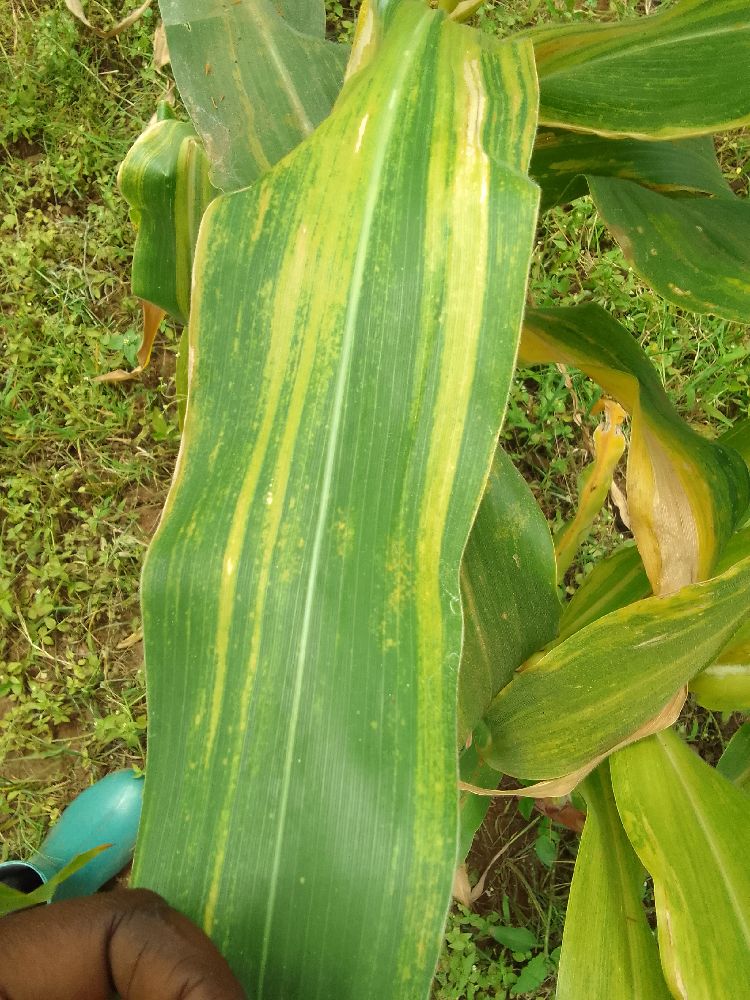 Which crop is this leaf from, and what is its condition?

maize, maize lethal necrosis
